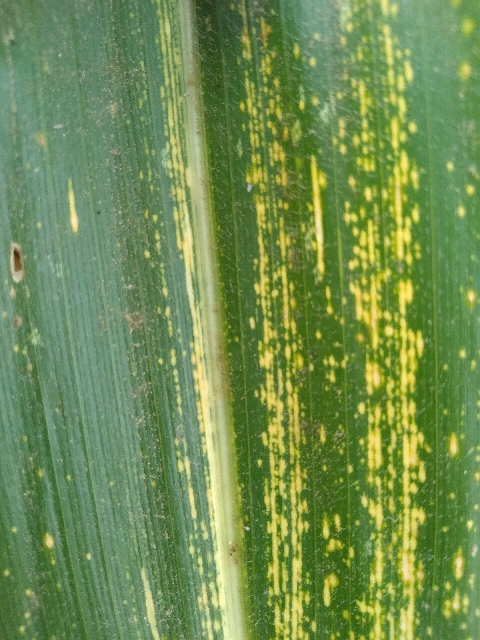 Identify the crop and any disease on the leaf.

maize, maize streak virus
